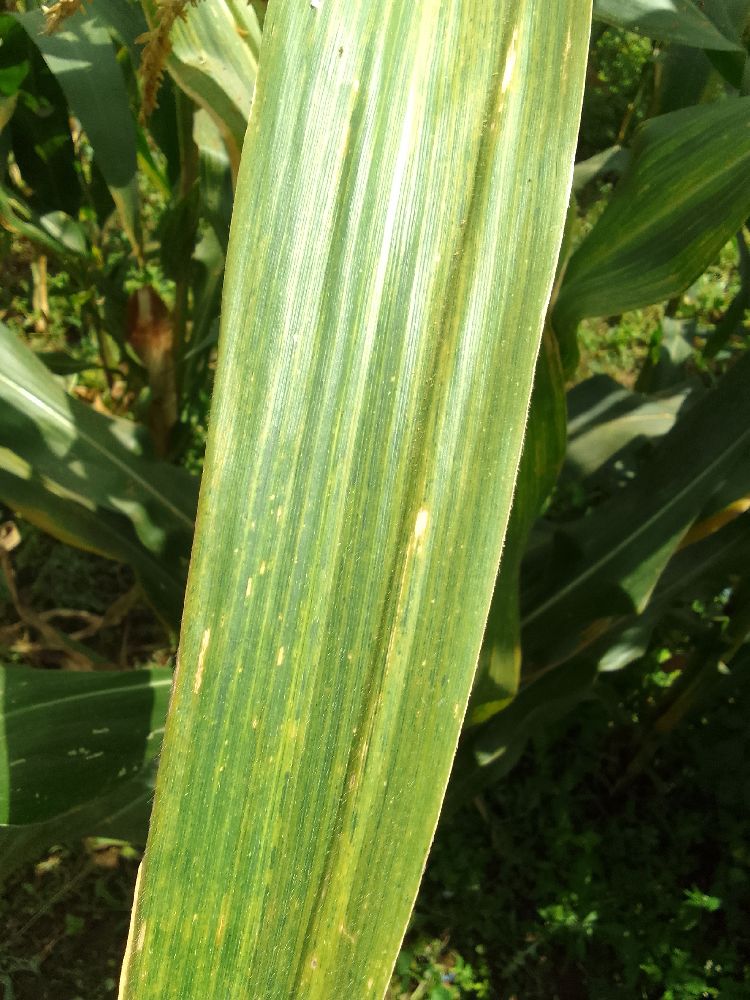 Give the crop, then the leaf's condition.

maize, maize lethal necrosis
